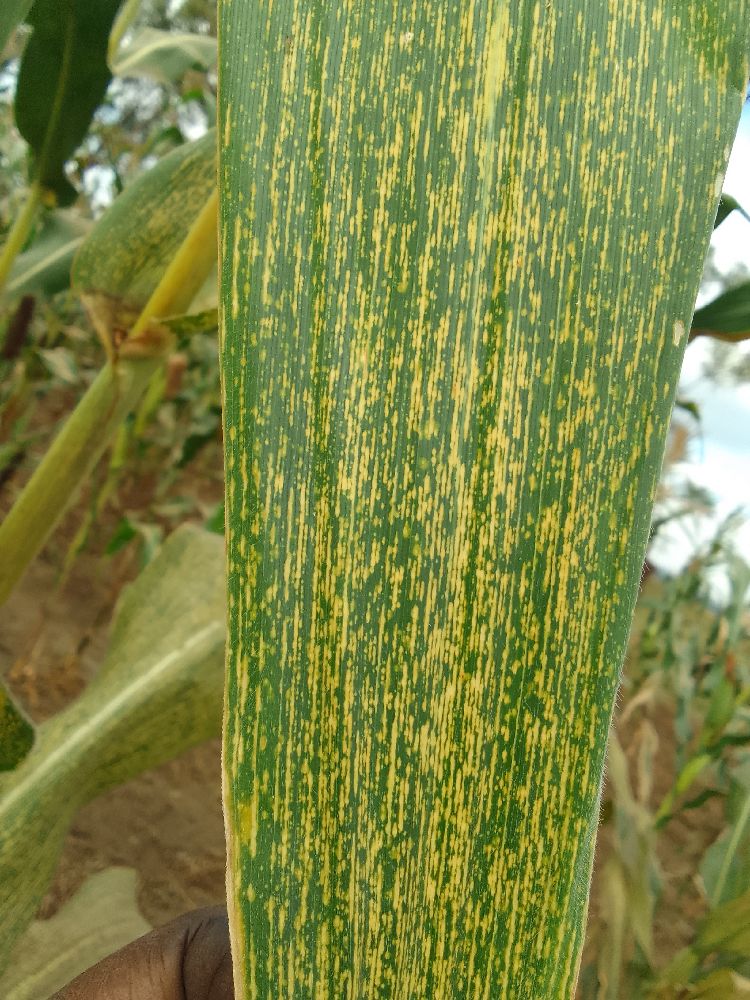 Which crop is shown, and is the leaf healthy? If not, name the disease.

maize, maize streak virus
